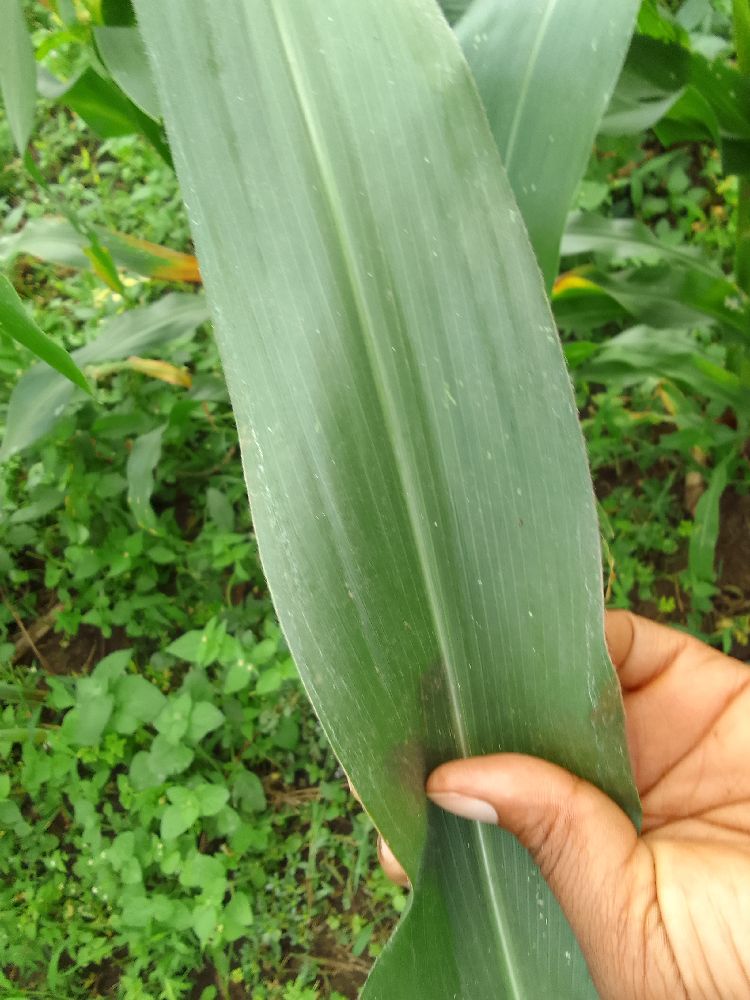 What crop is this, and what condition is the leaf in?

maize, healthy
